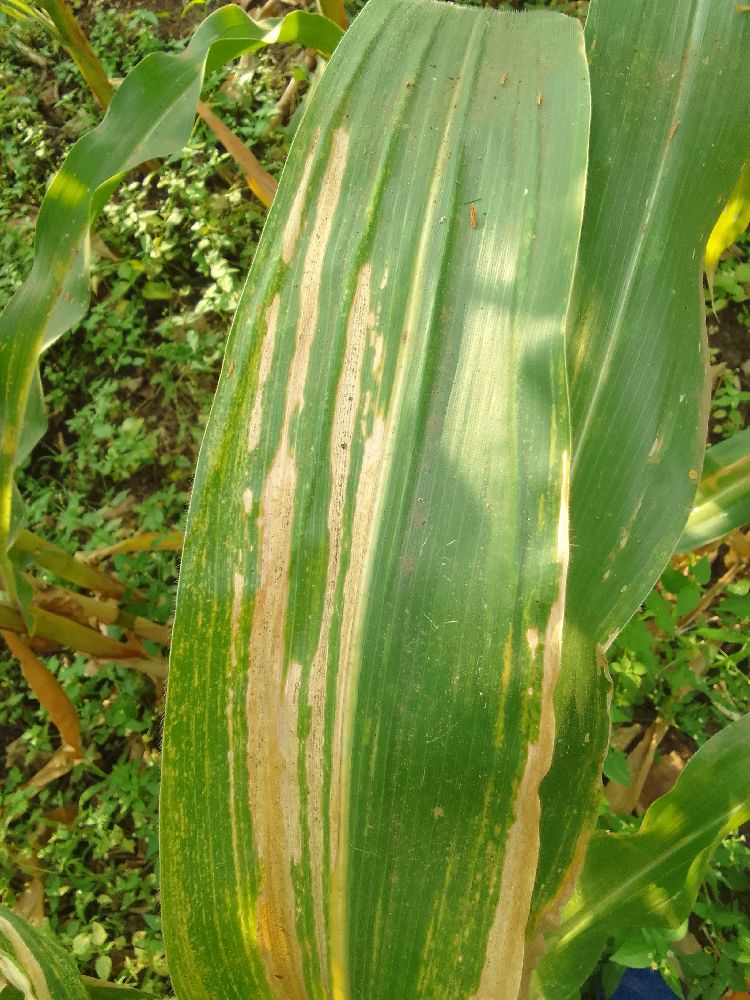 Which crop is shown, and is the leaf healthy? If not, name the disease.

maize, maize lethal necrosis
